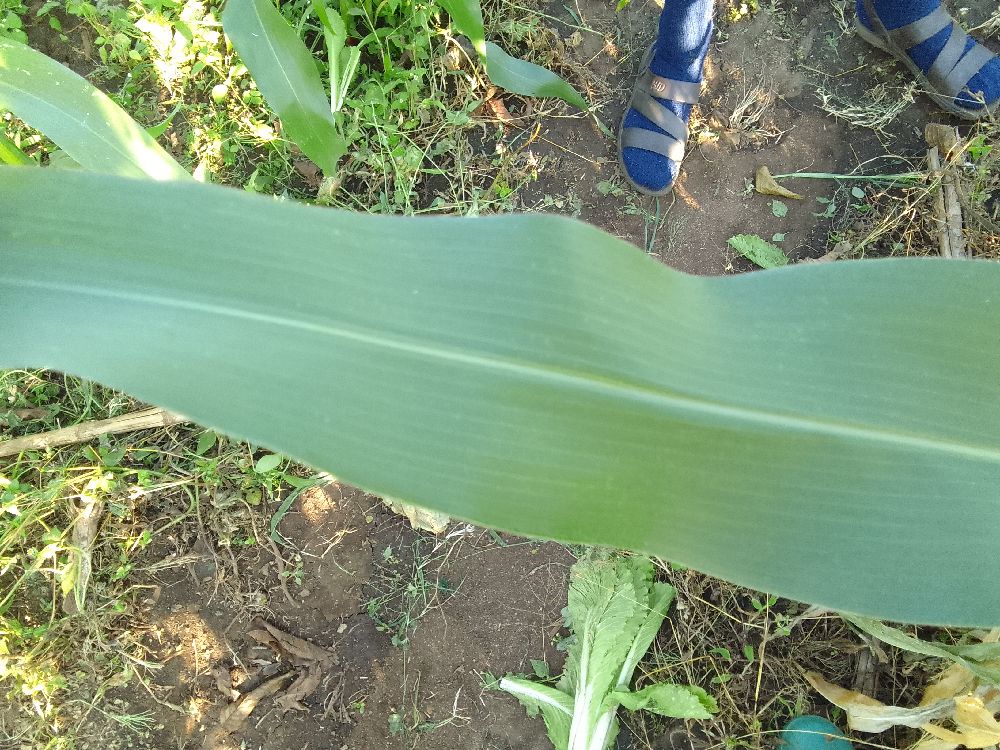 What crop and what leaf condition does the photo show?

maize, healthy
